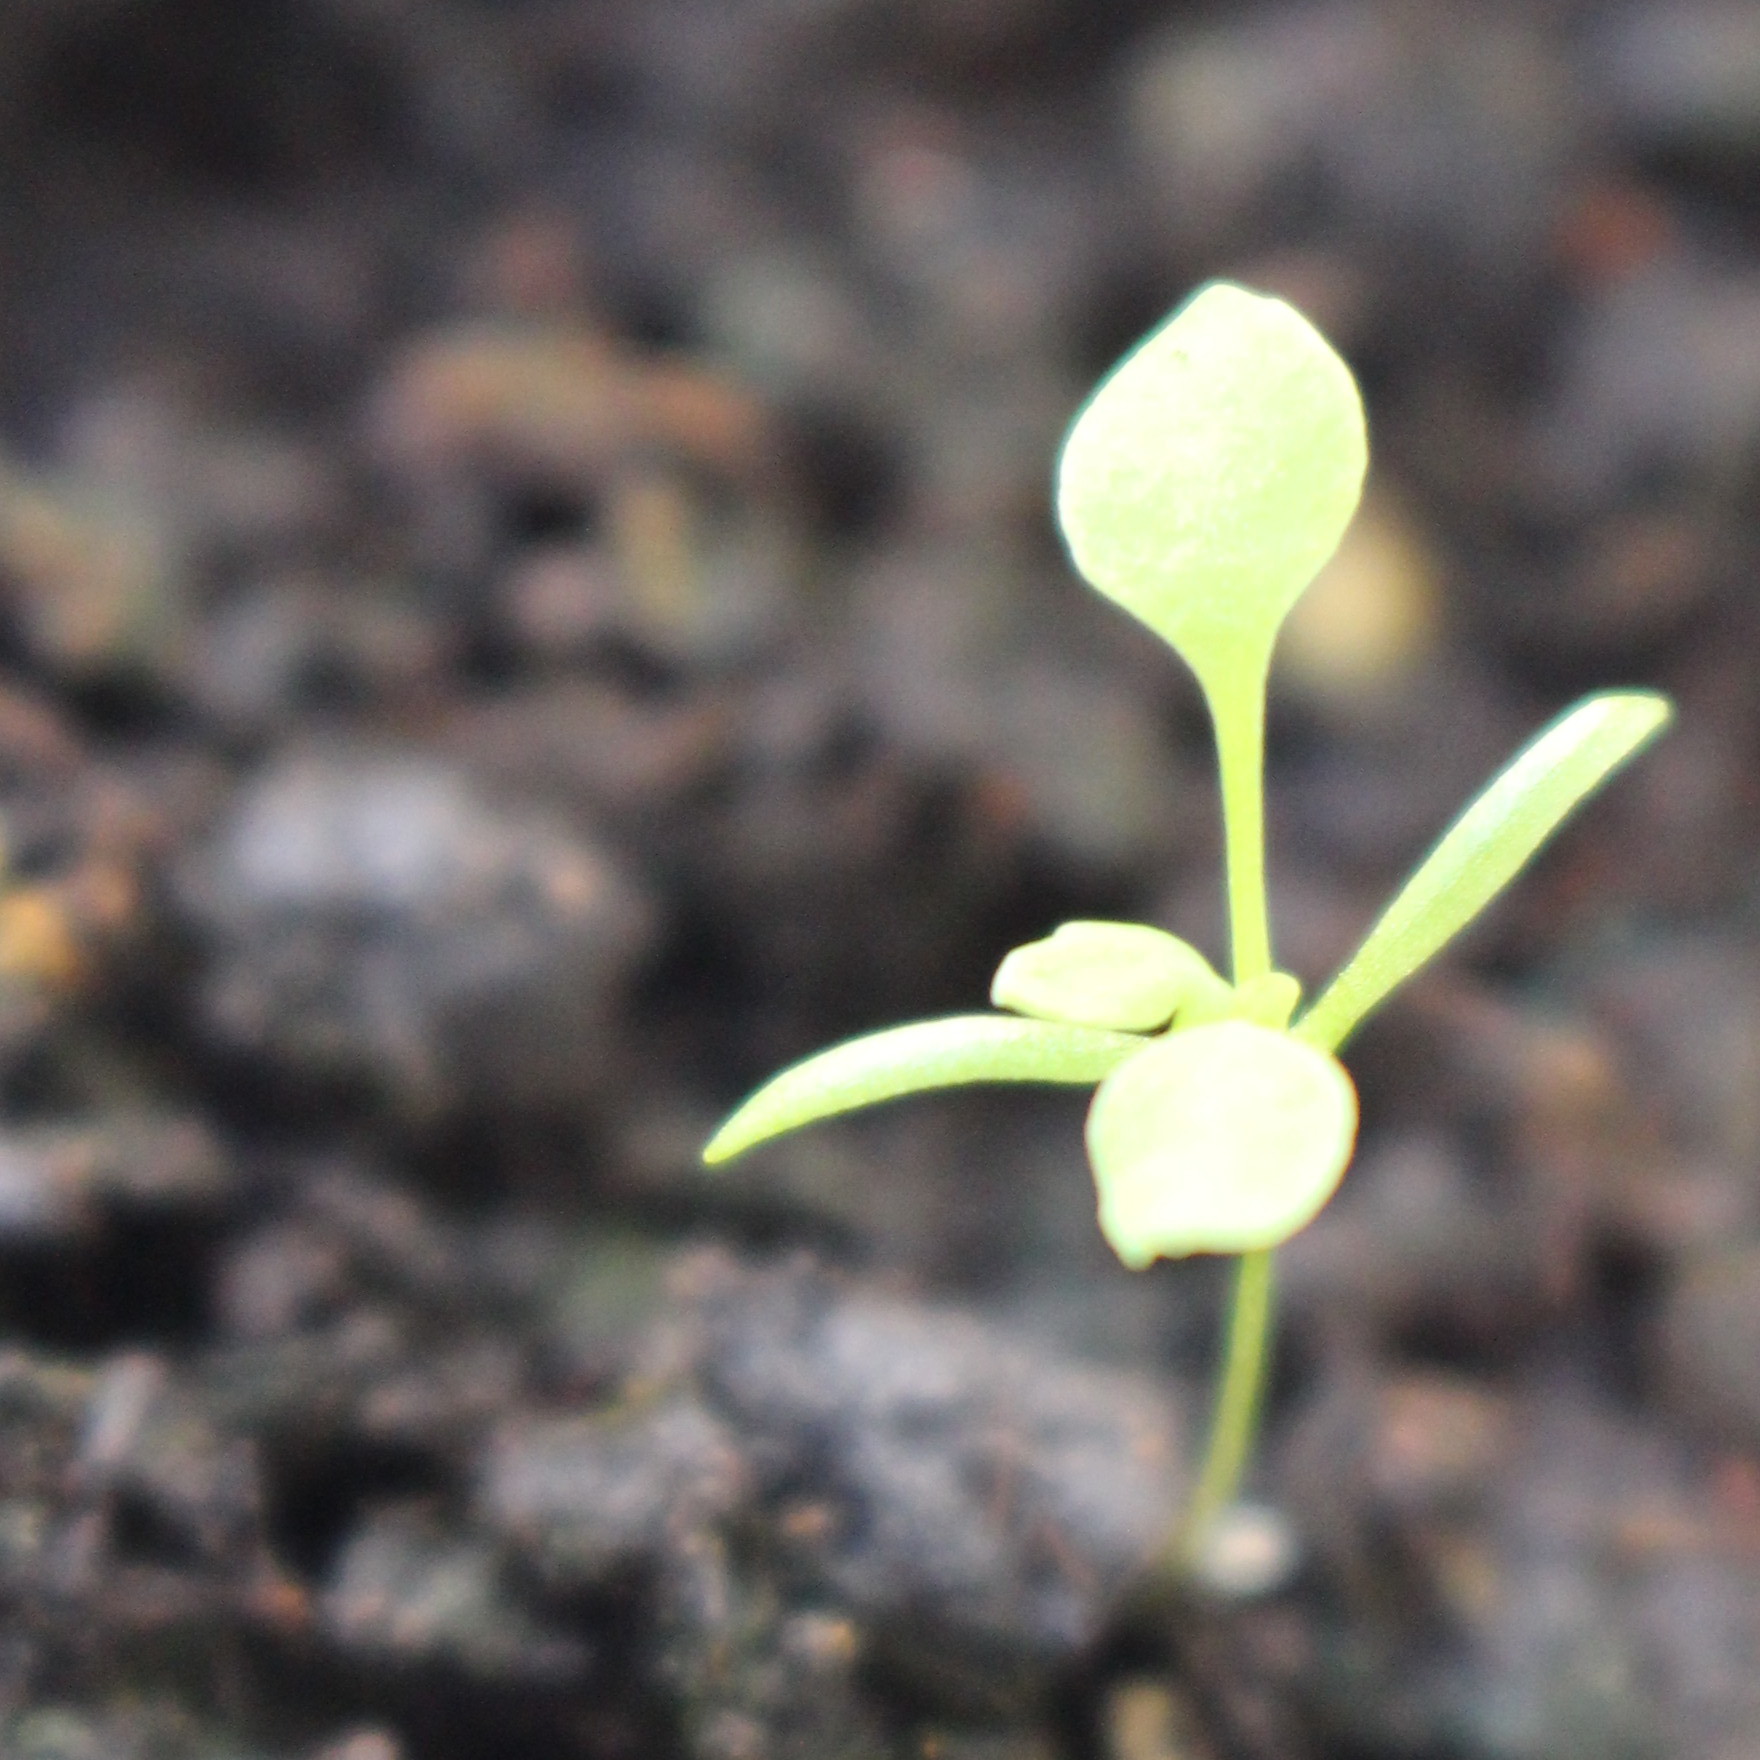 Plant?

Papaver rhoeas
